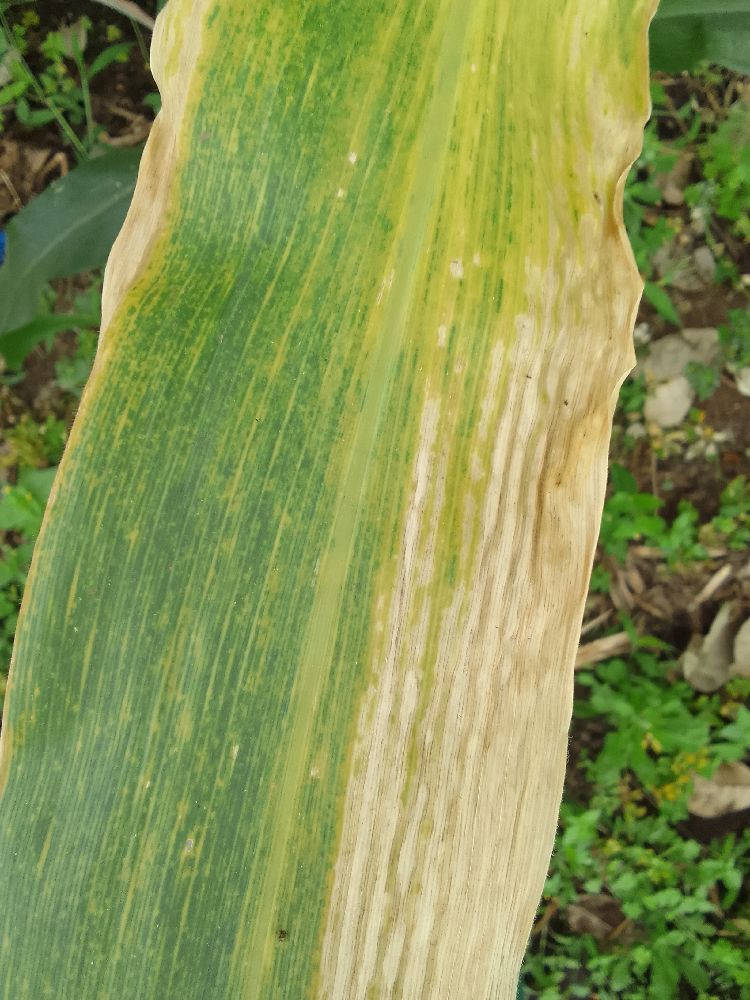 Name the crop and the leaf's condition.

maize, maize lethal necrosis
